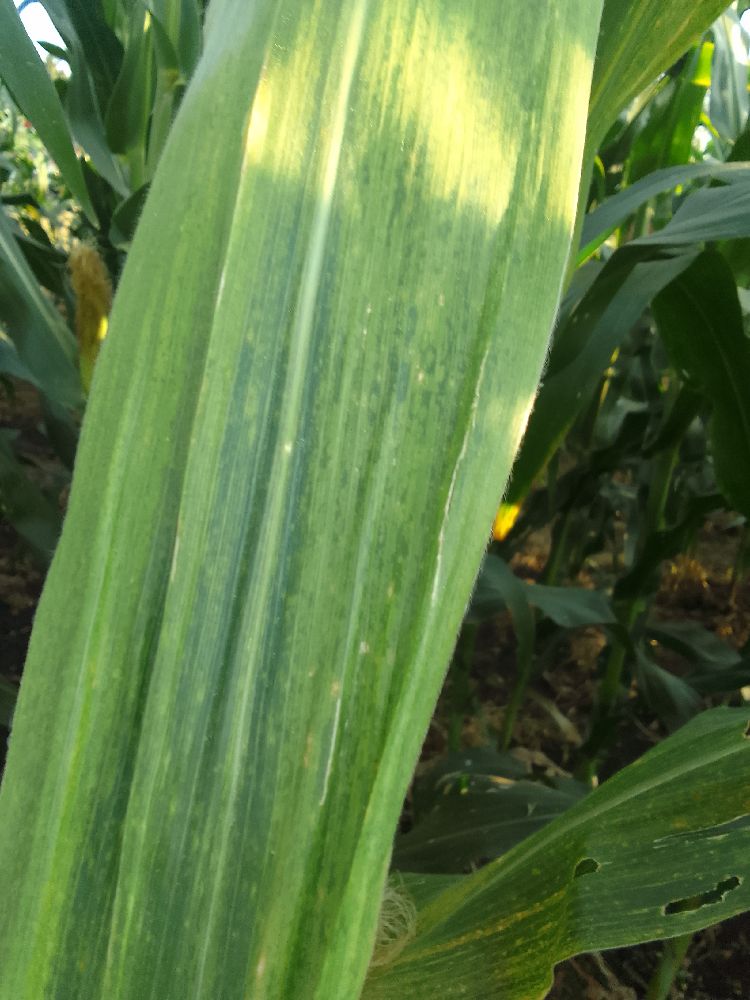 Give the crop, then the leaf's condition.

maize, maize lethal necrosis
